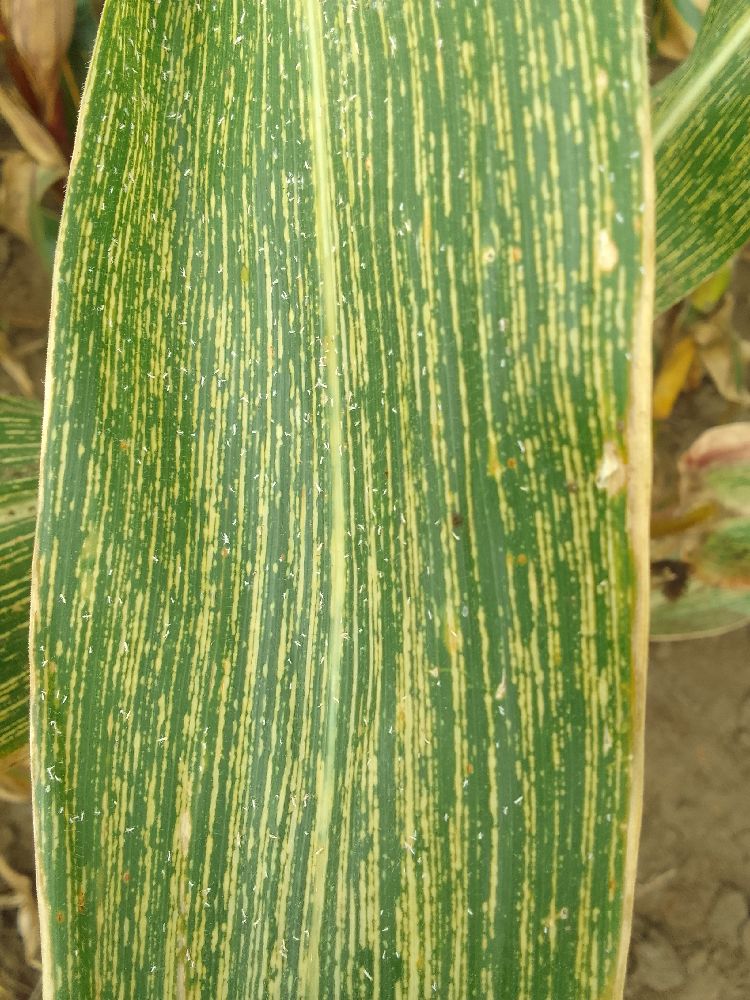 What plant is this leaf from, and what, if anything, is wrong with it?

maize, maize streak virus
